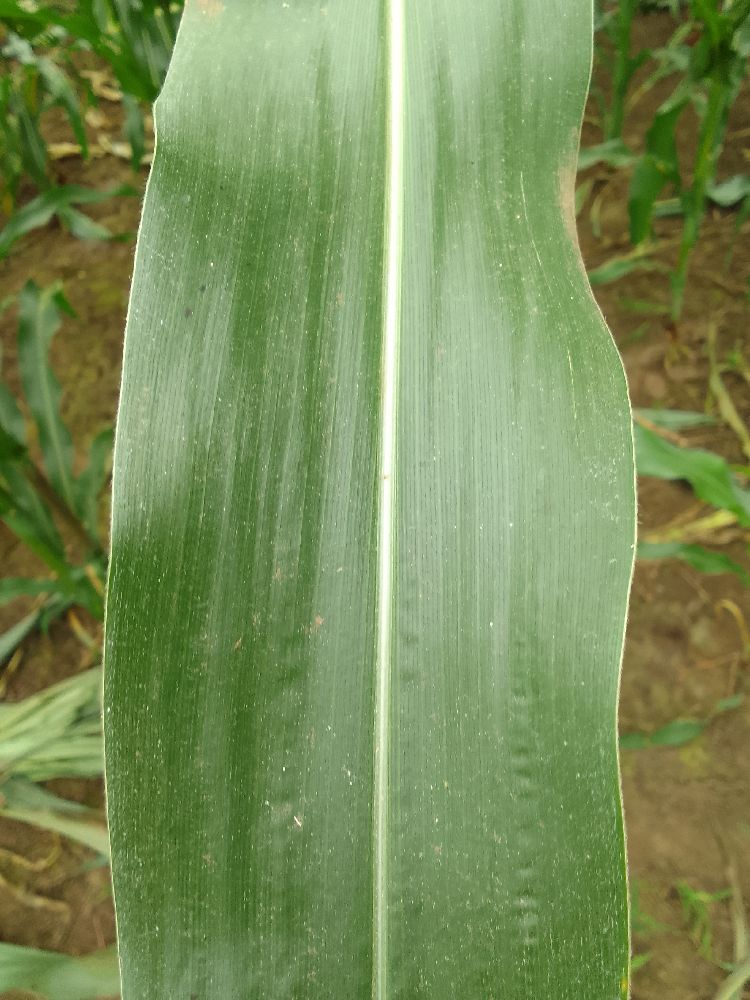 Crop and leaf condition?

maize, healthy
